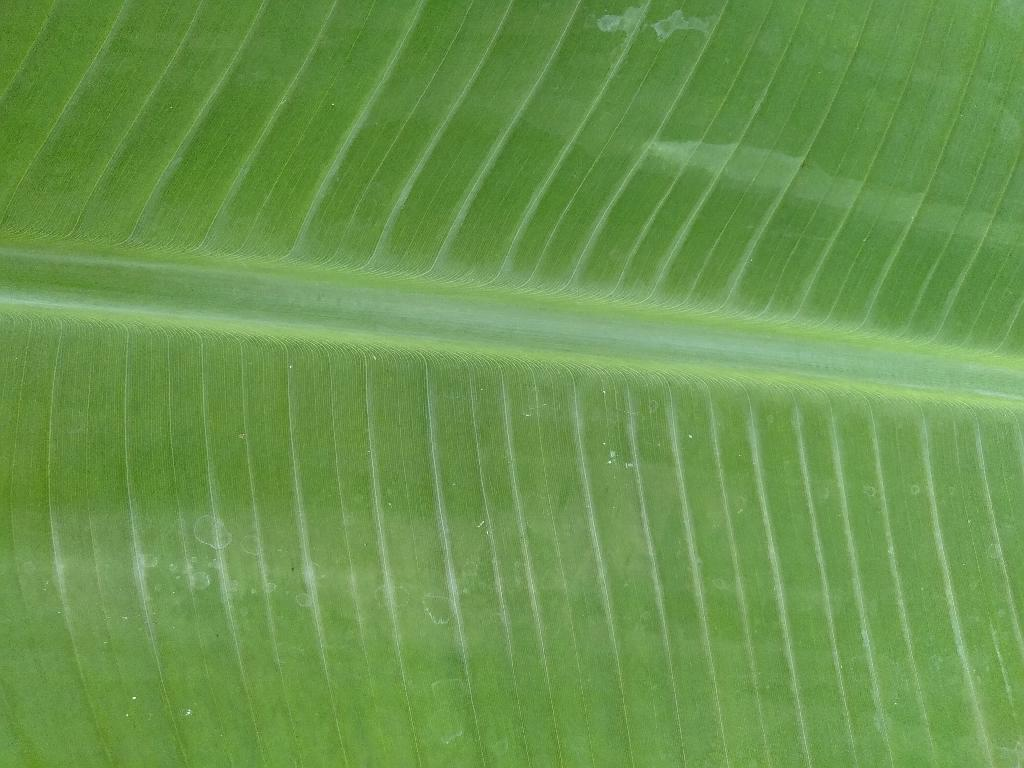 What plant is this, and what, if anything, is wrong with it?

banana, healthy
